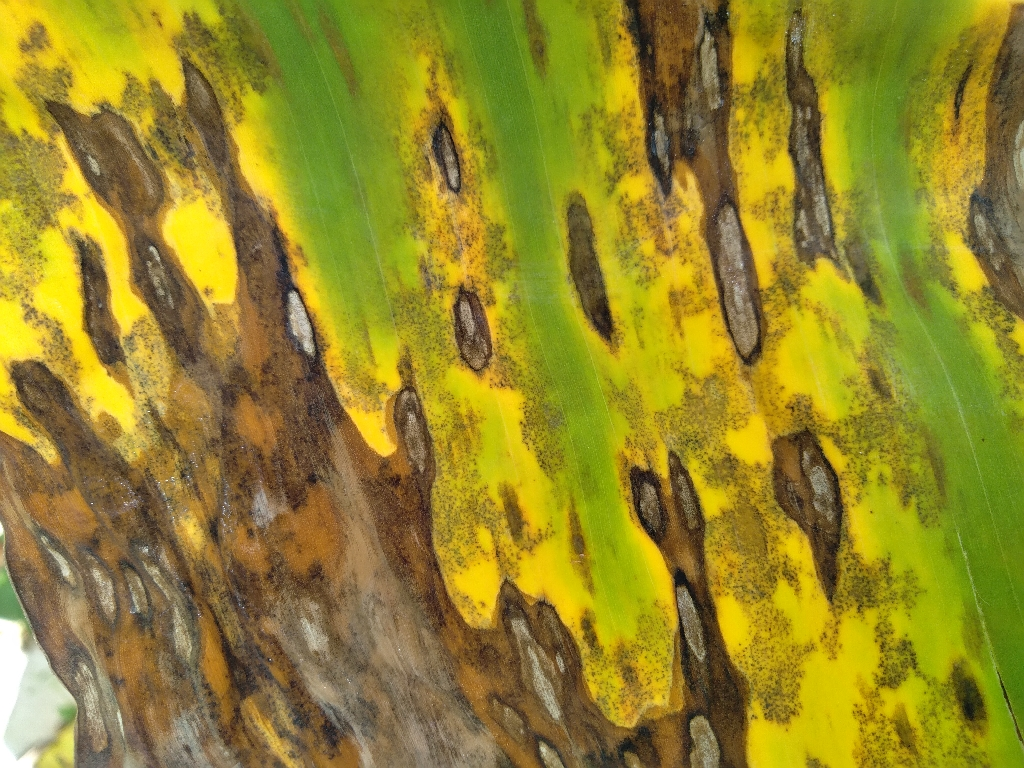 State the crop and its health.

banana, black sigatoka
